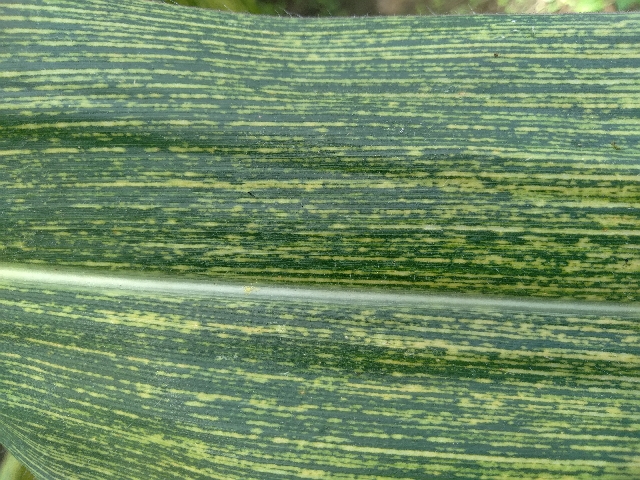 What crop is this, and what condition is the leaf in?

maize, maize streak virus
